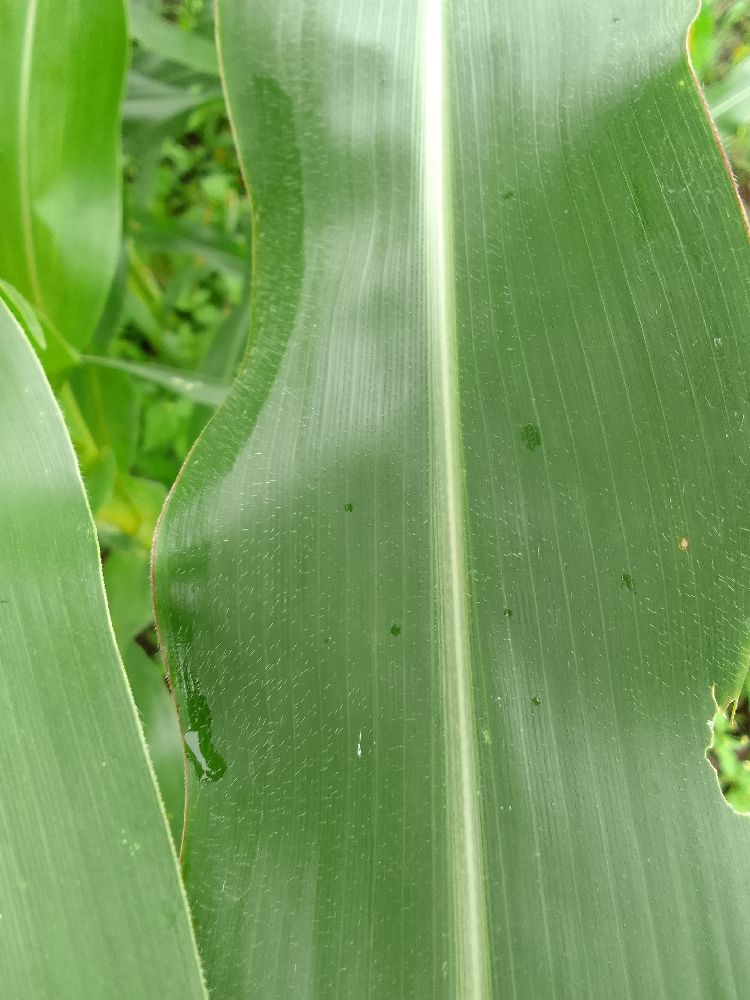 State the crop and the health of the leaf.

maize, healthy
